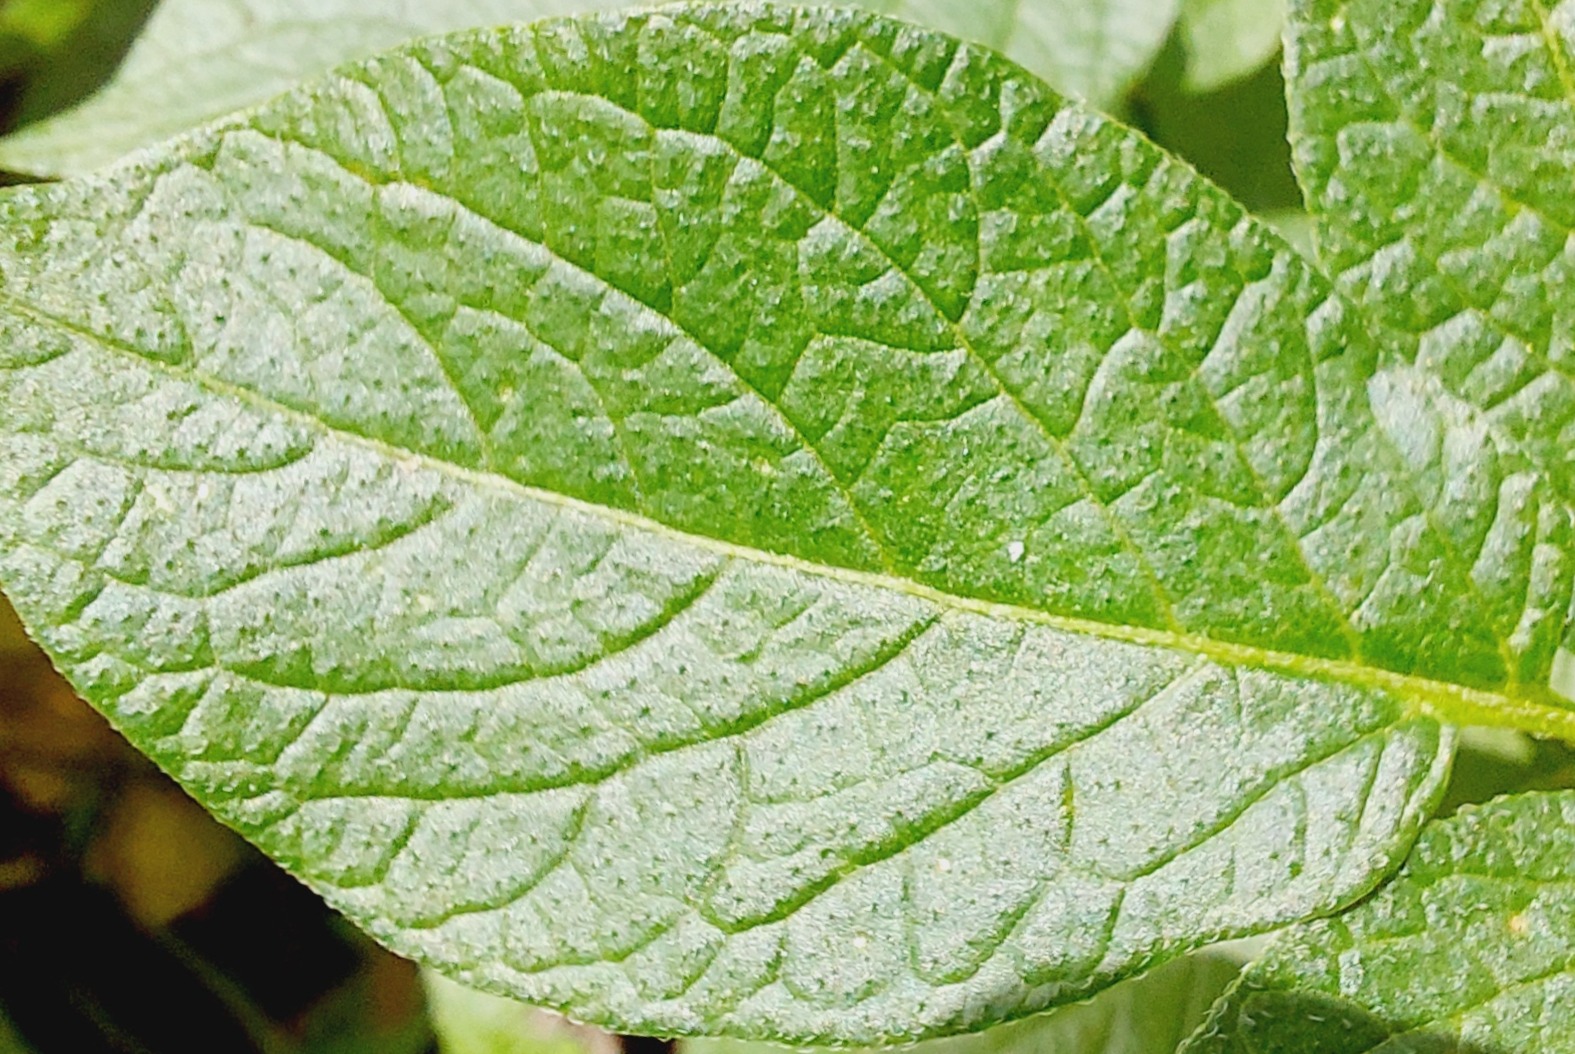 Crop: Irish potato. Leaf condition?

healthy
